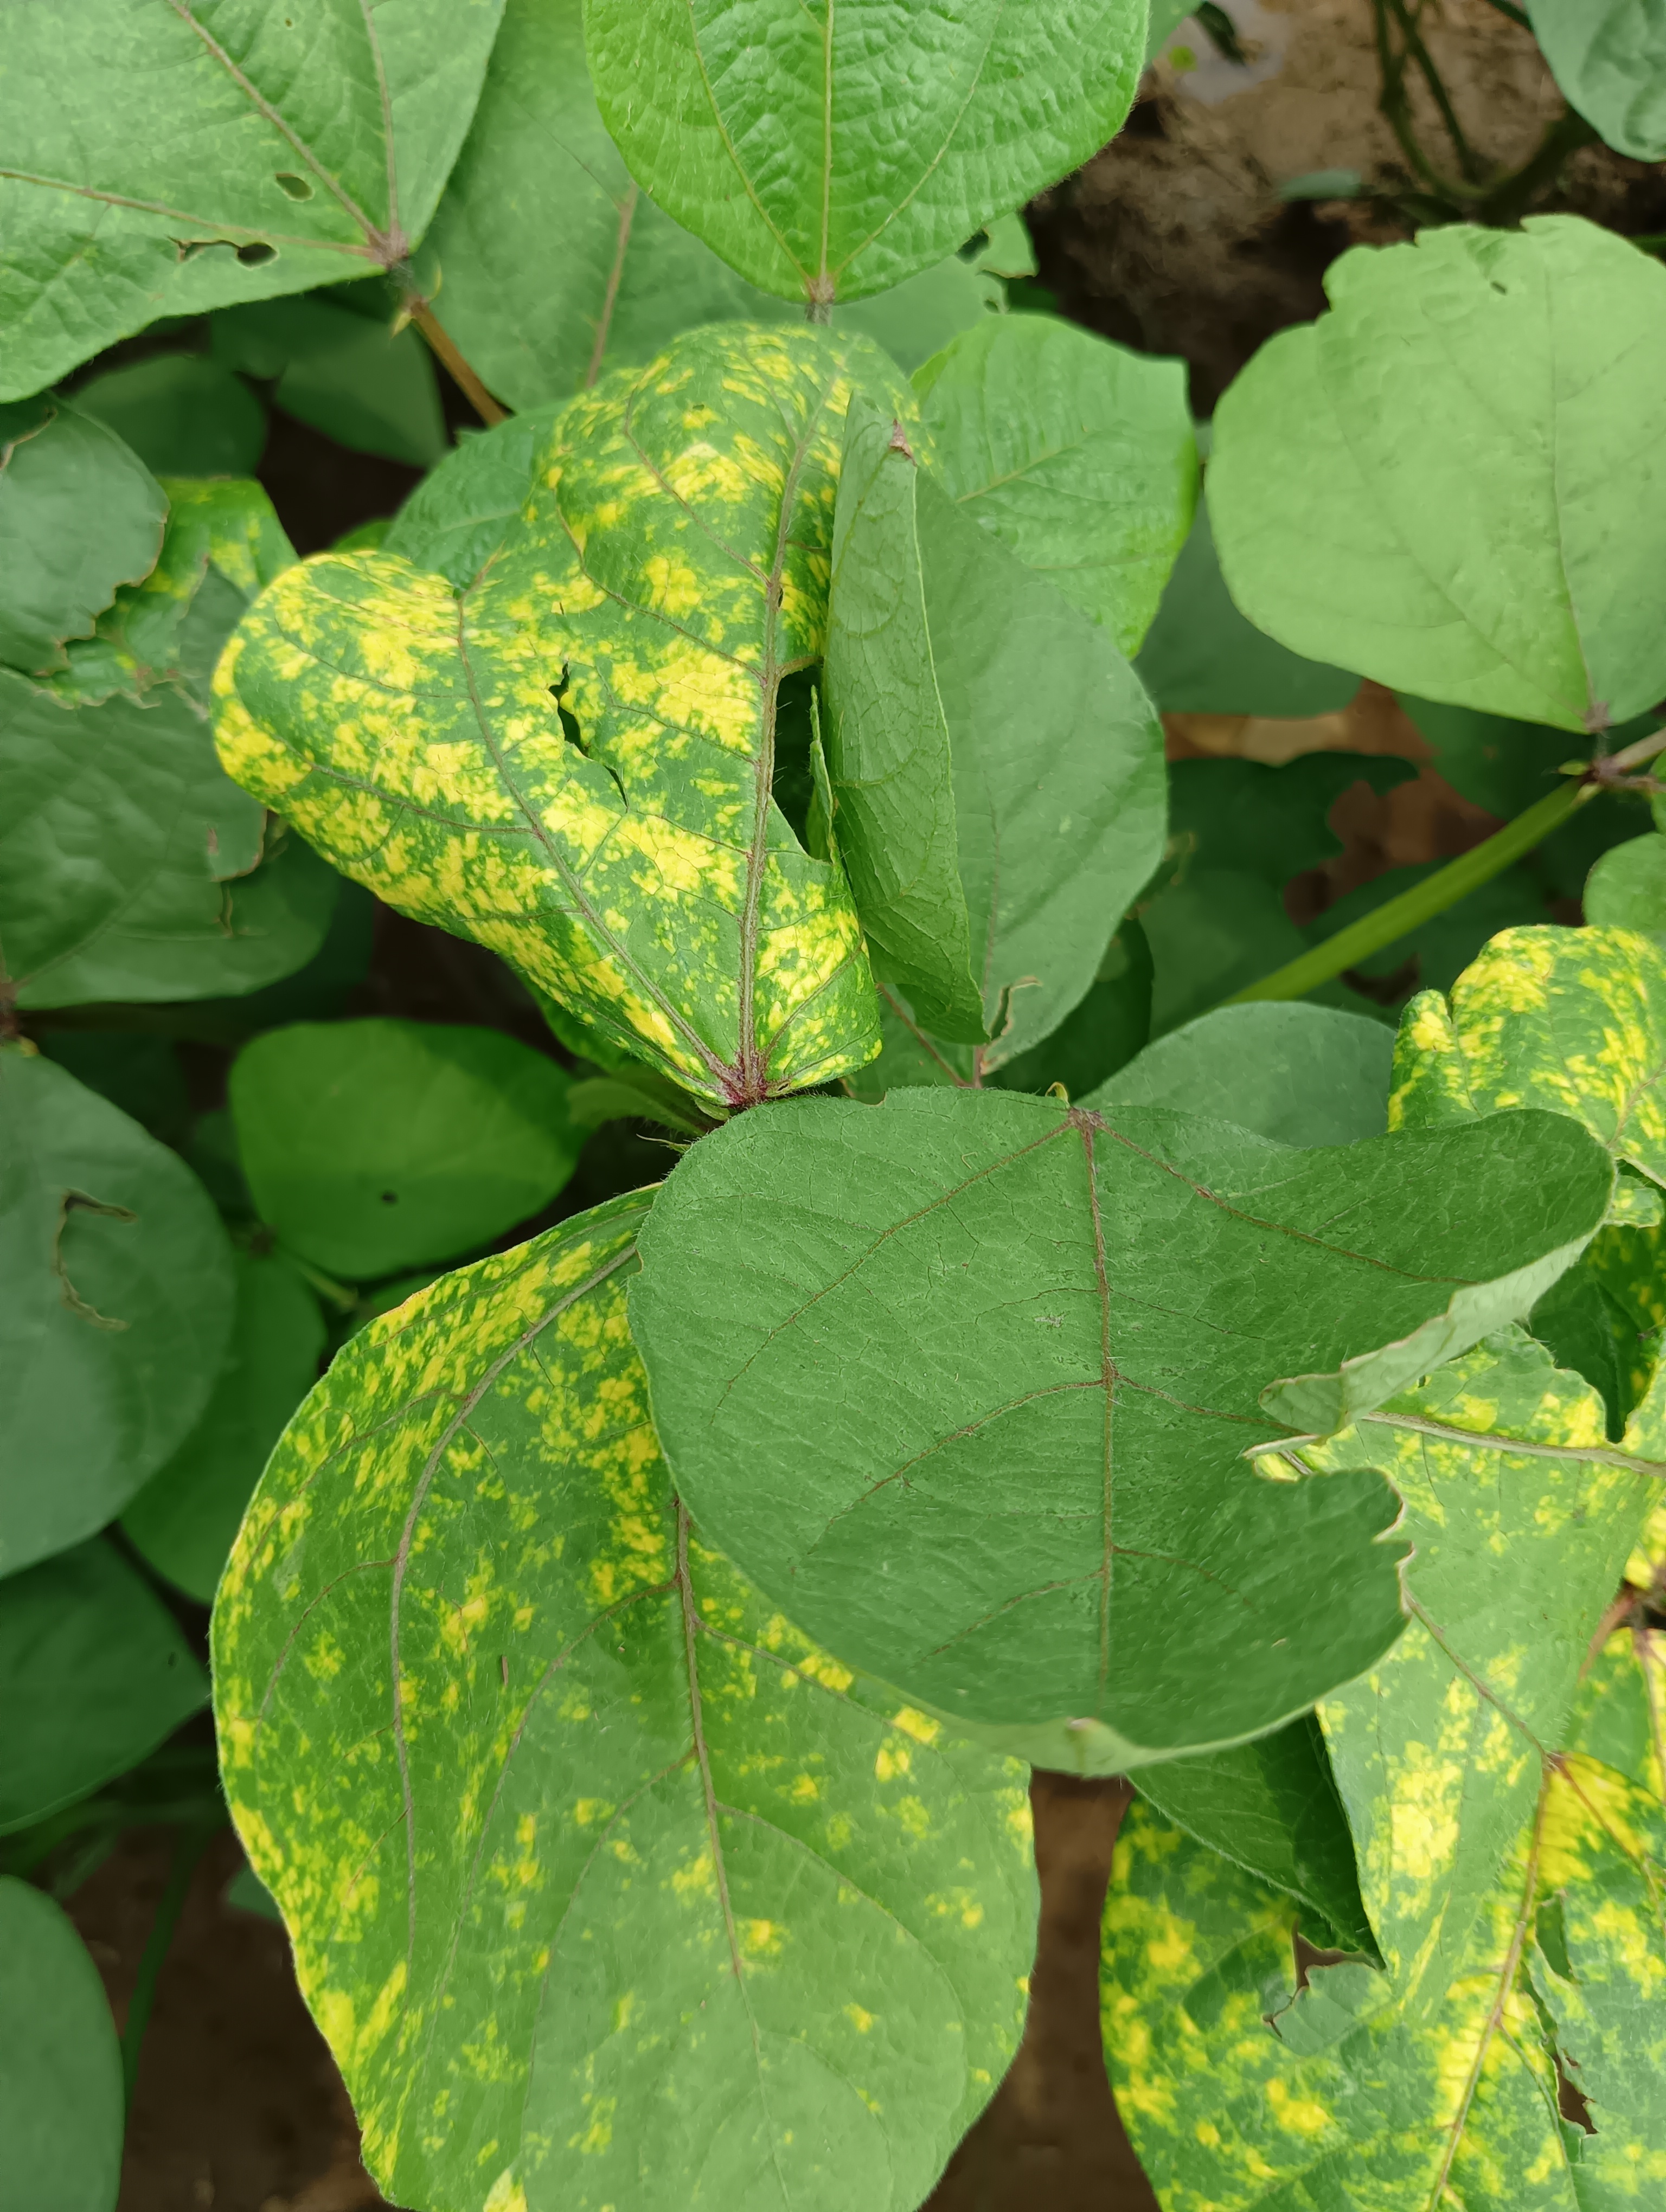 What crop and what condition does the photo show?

mungbean, yellow mosaic
